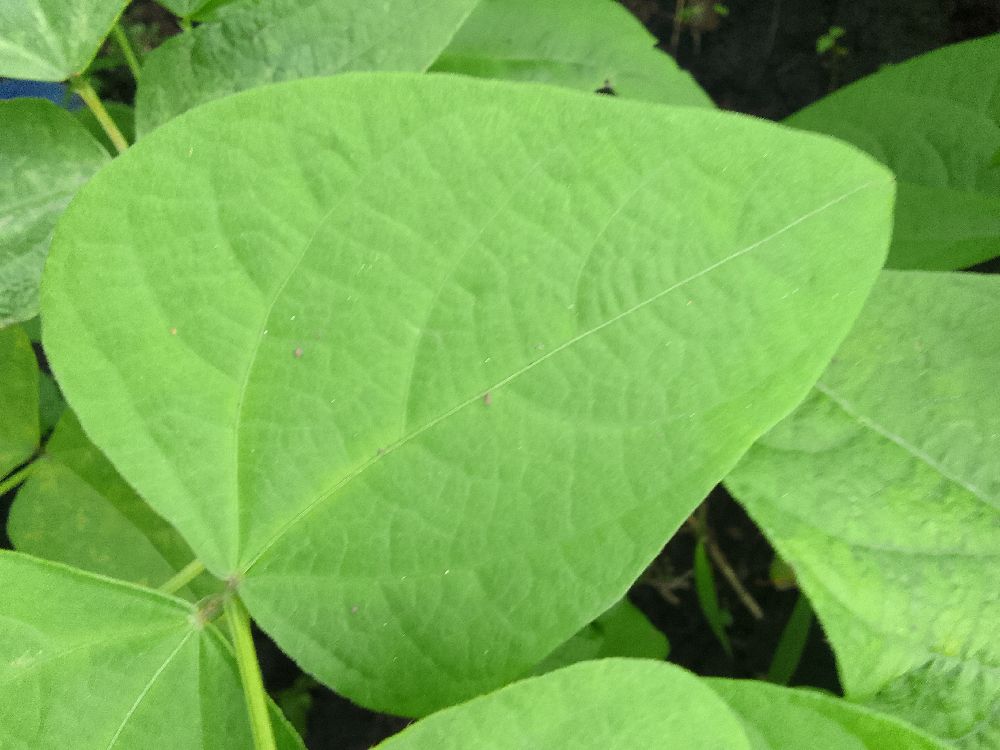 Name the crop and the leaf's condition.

common bean, healthy
